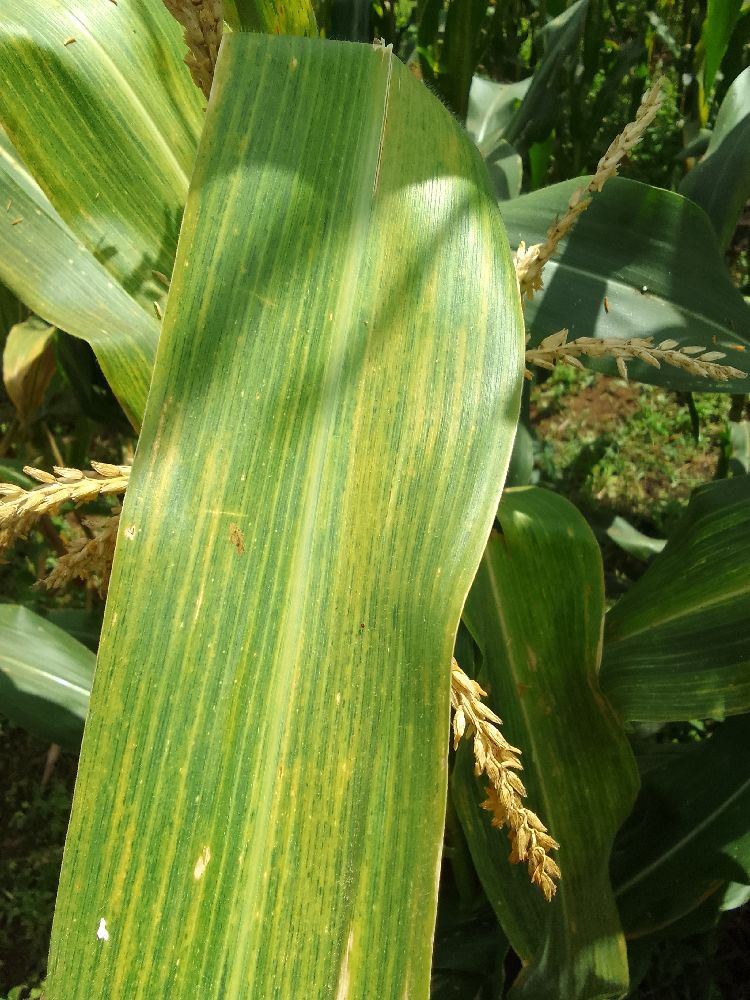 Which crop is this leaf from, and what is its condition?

maize, maize lethal necrosis
